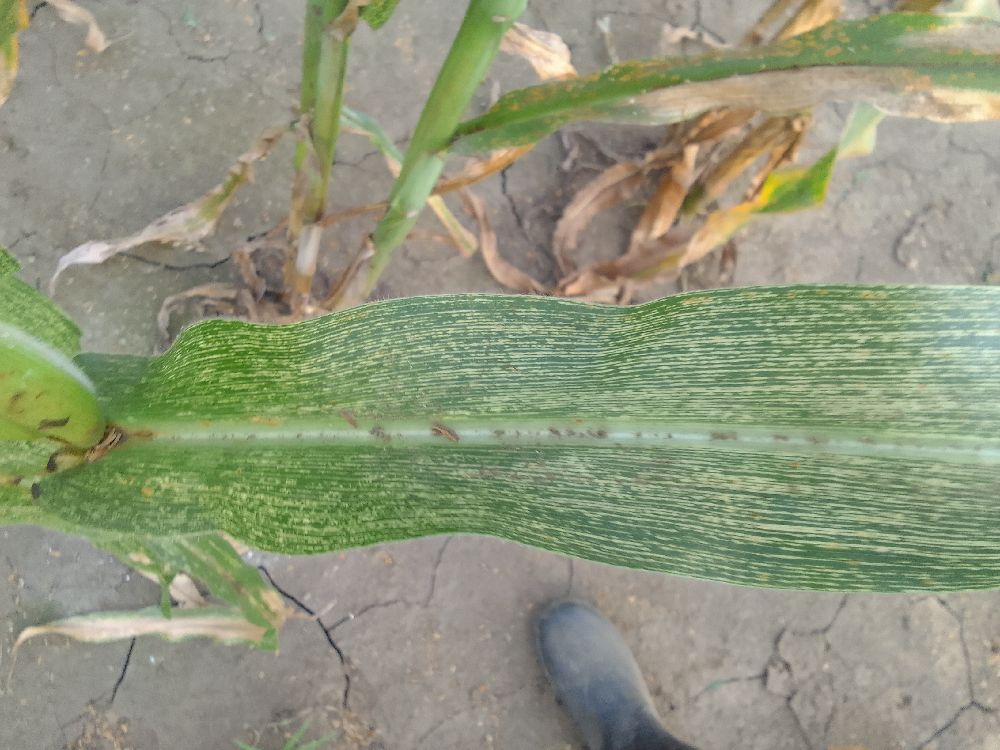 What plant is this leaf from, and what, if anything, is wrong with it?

maize, maize streak virus
